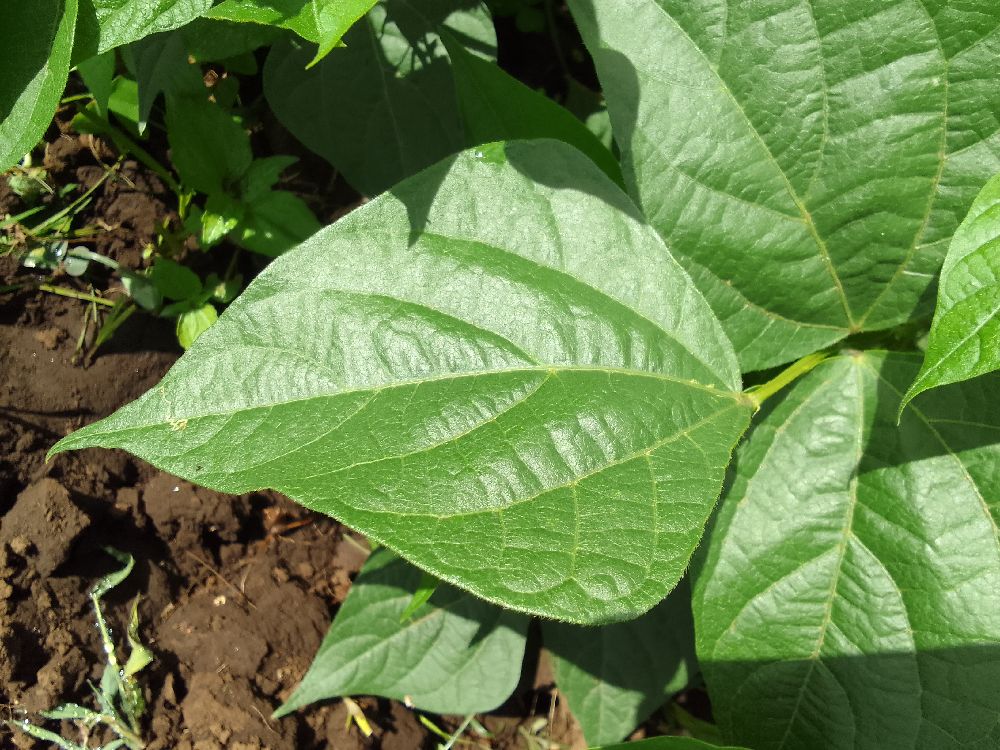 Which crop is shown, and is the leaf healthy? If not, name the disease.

common bean, healthy
